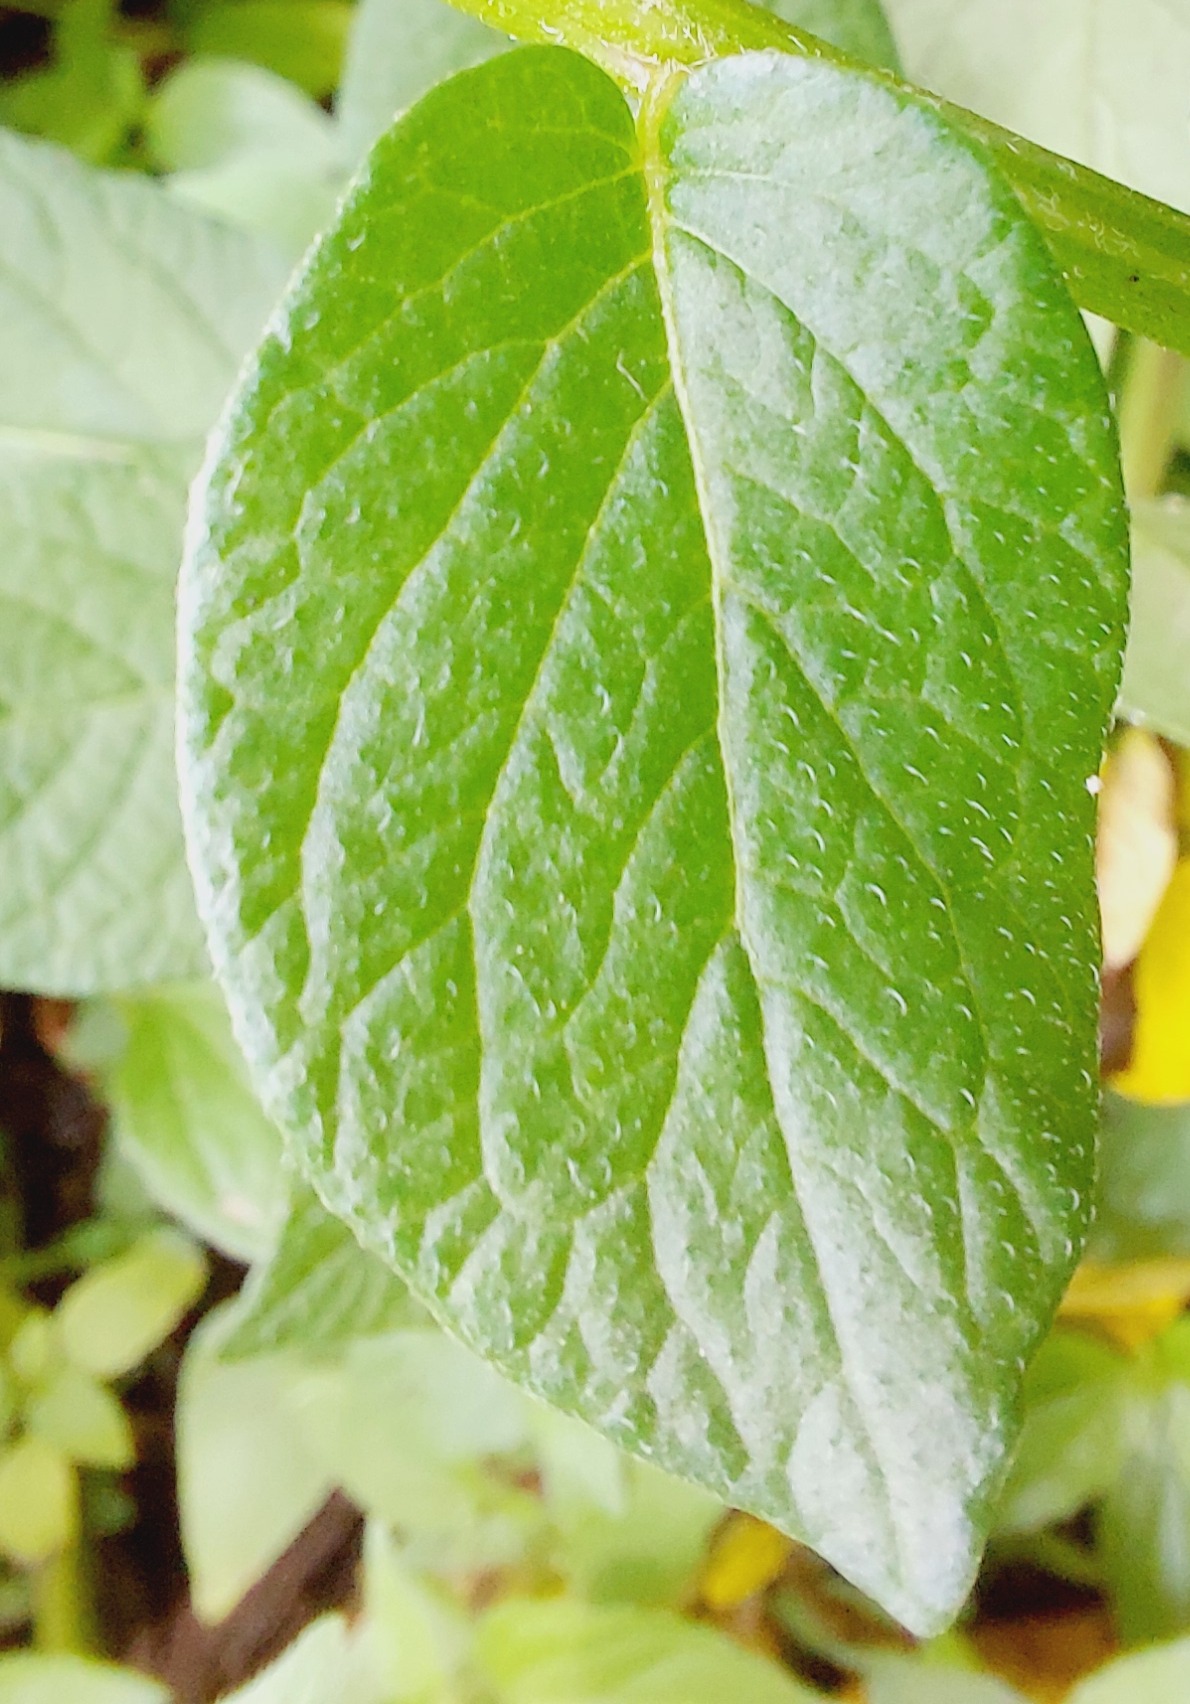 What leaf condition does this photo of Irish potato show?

healthy
